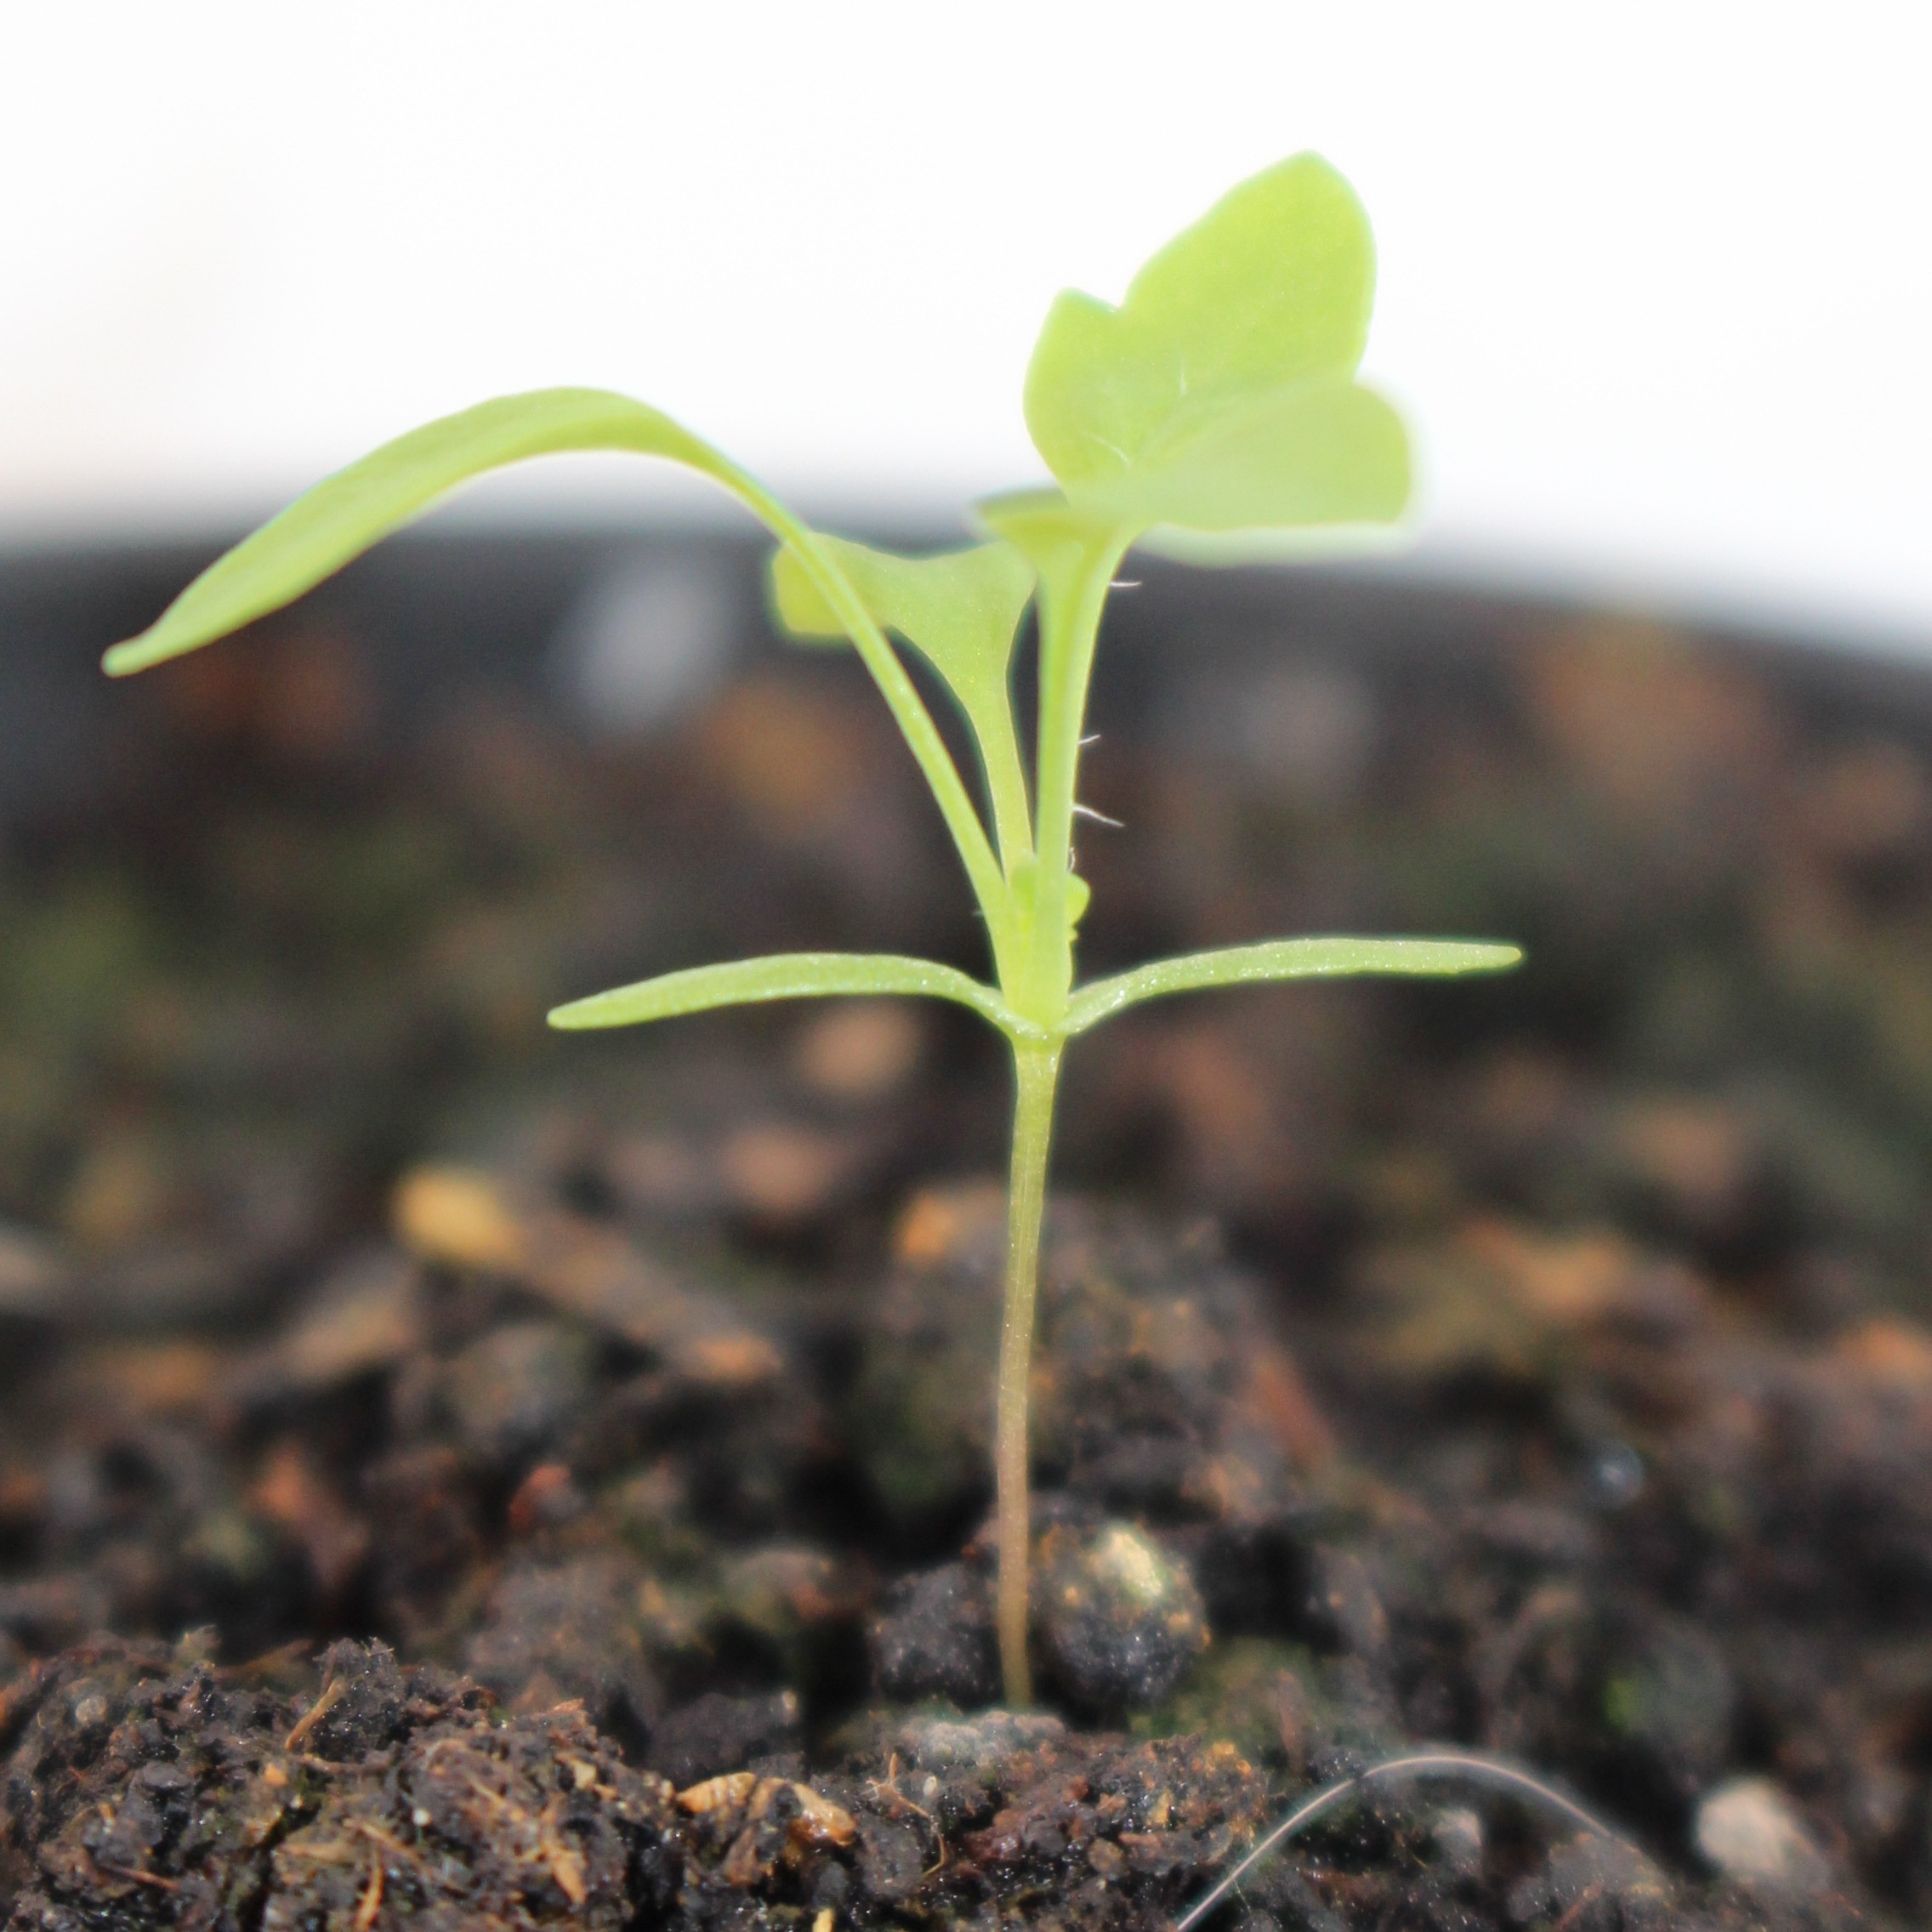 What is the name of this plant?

Papaver rhoeas
